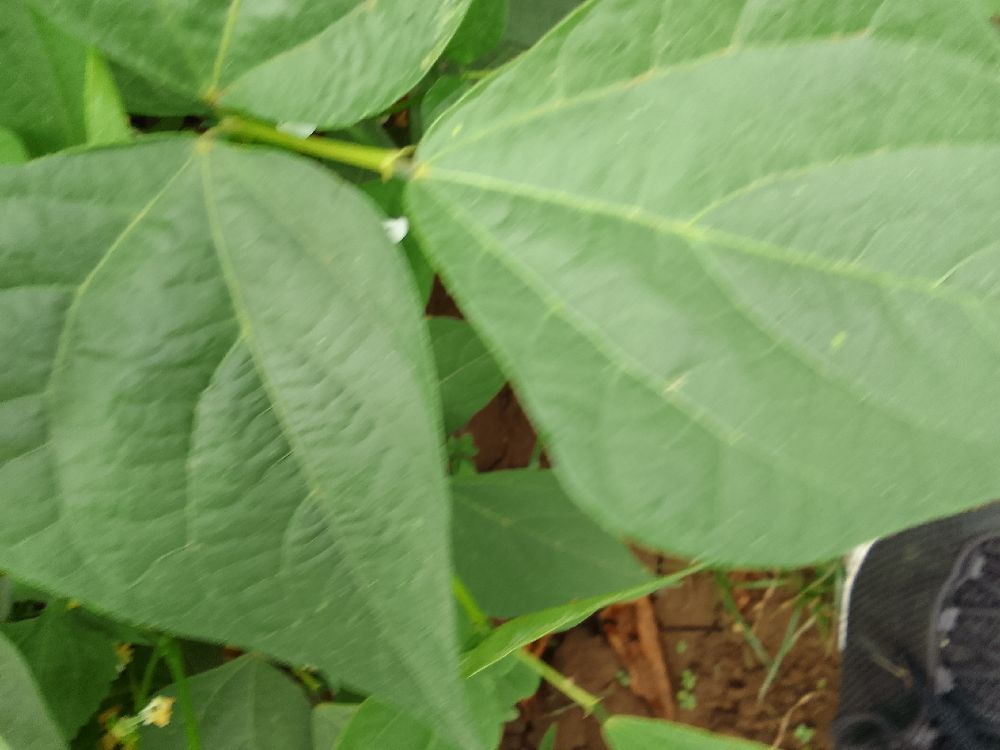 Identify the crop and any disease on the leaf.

common bean, healthy
